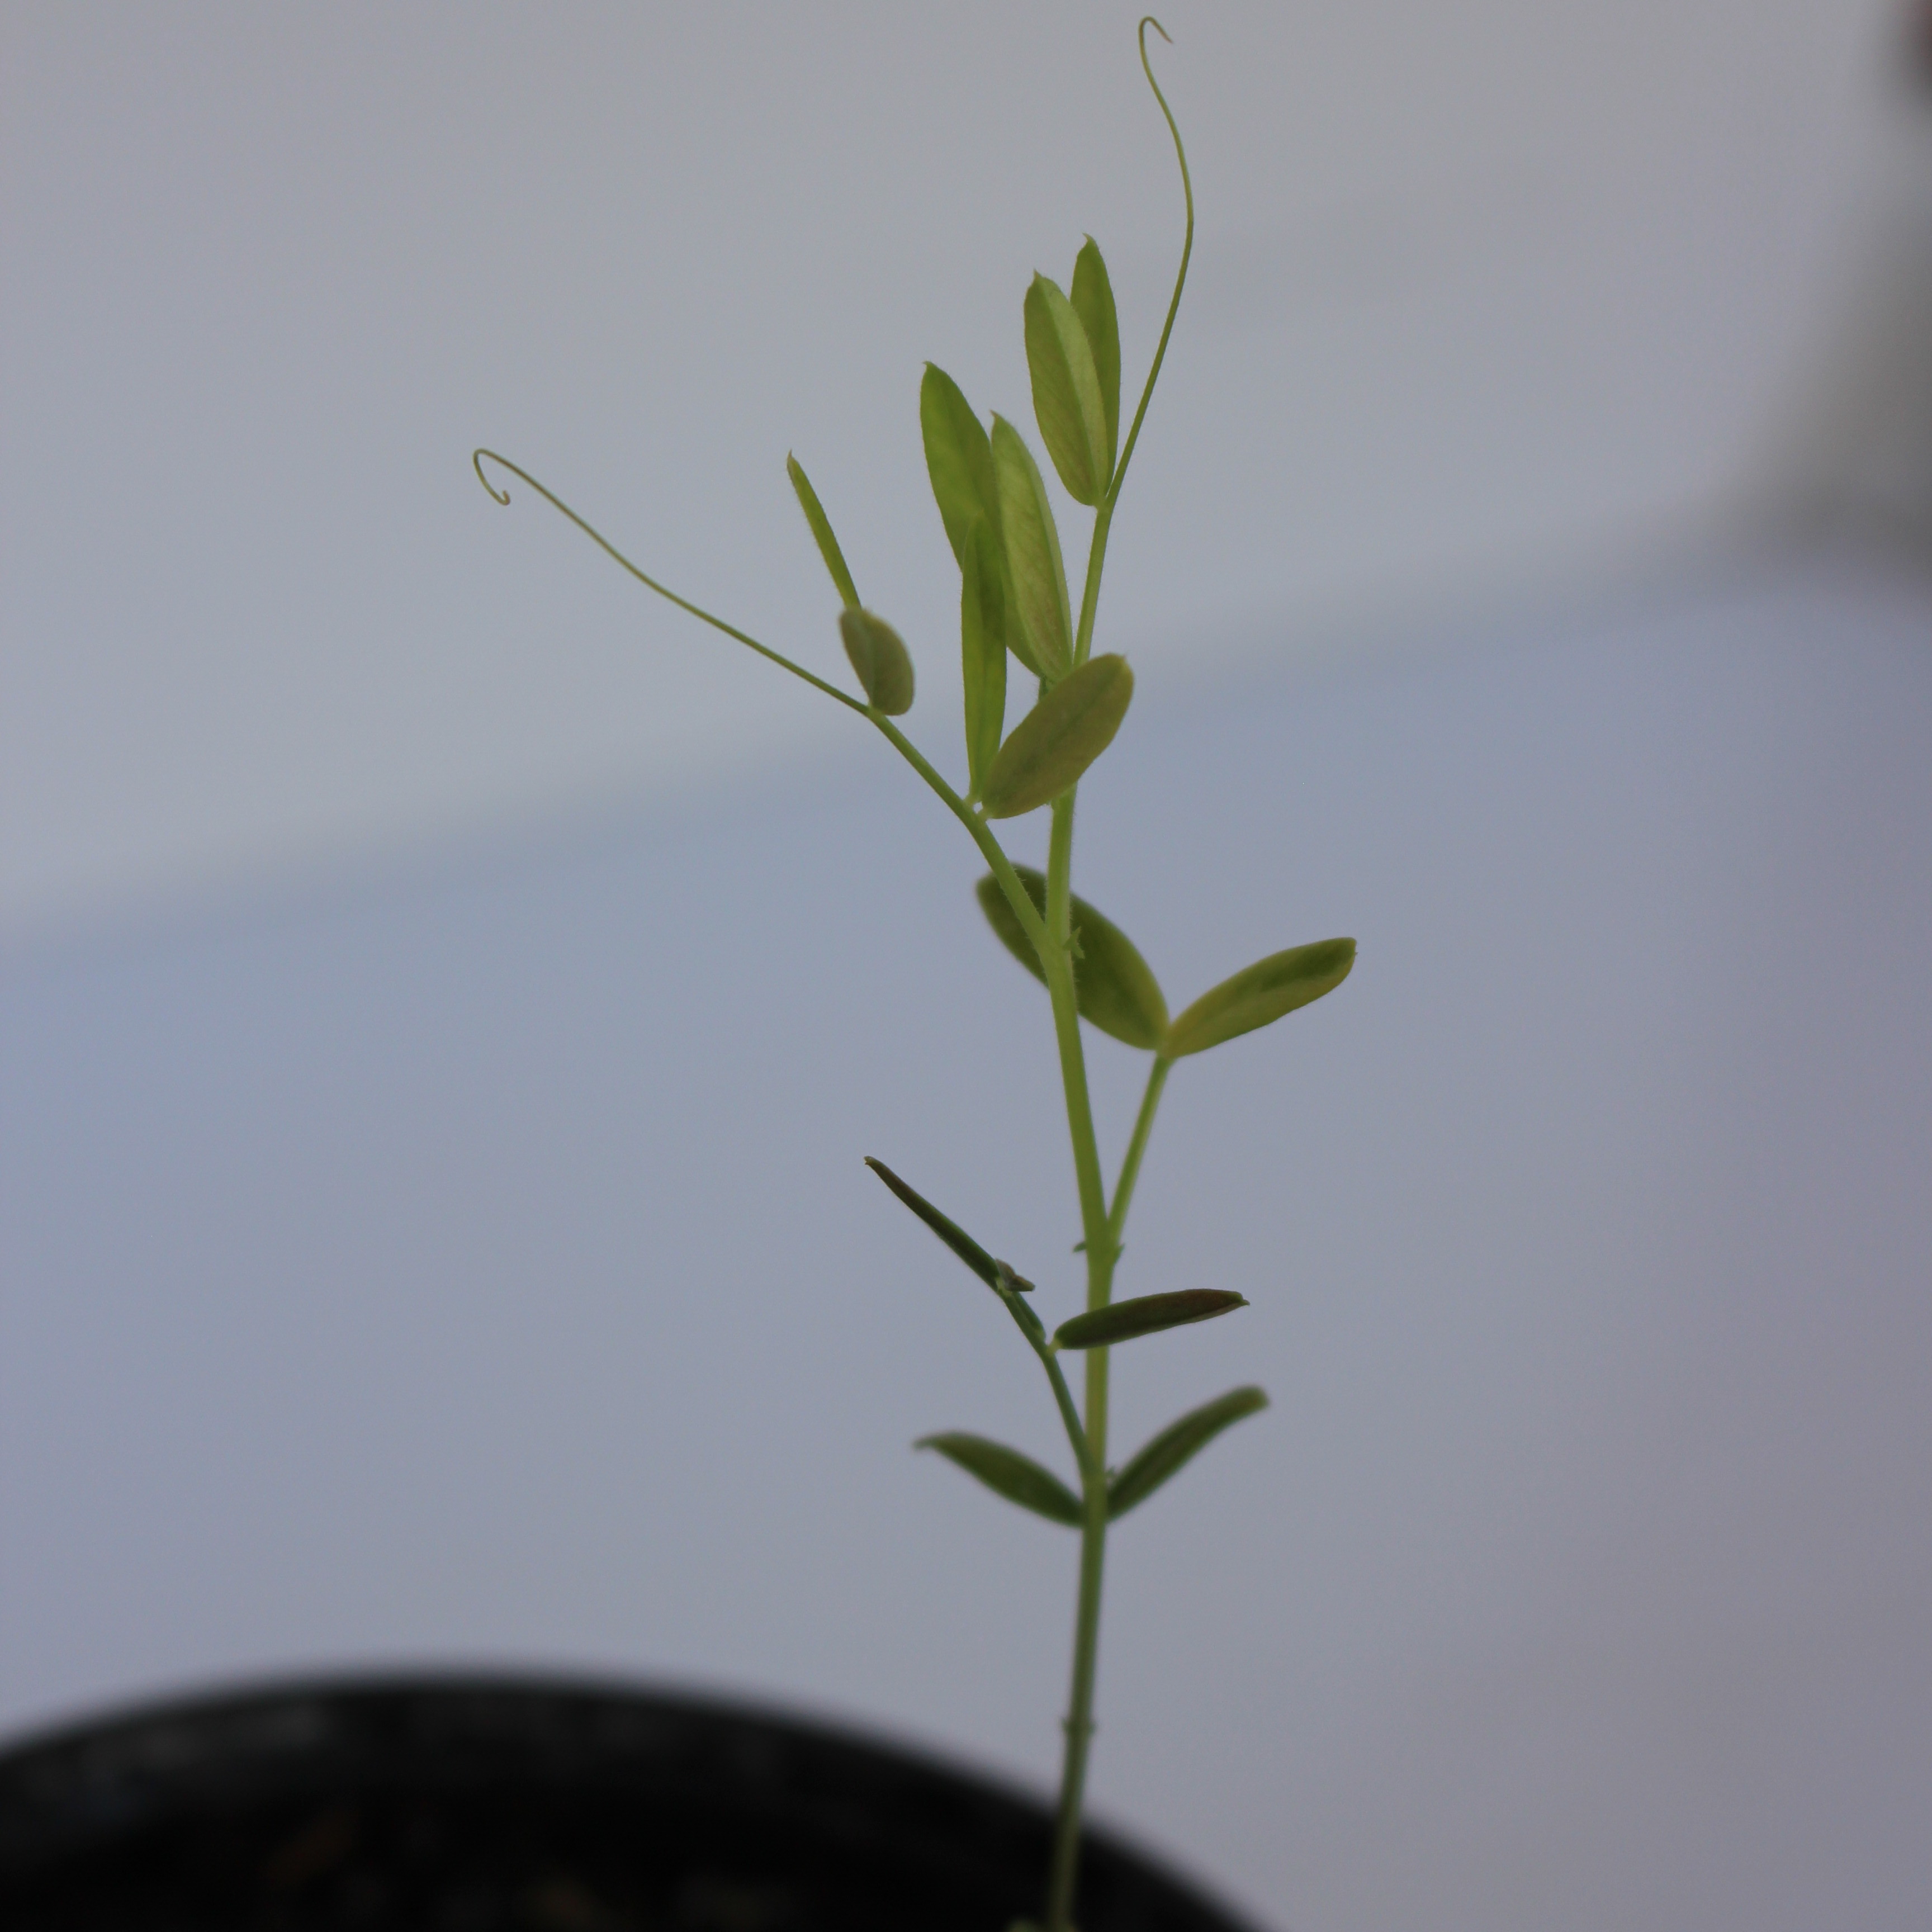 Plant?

Vicia sativa
